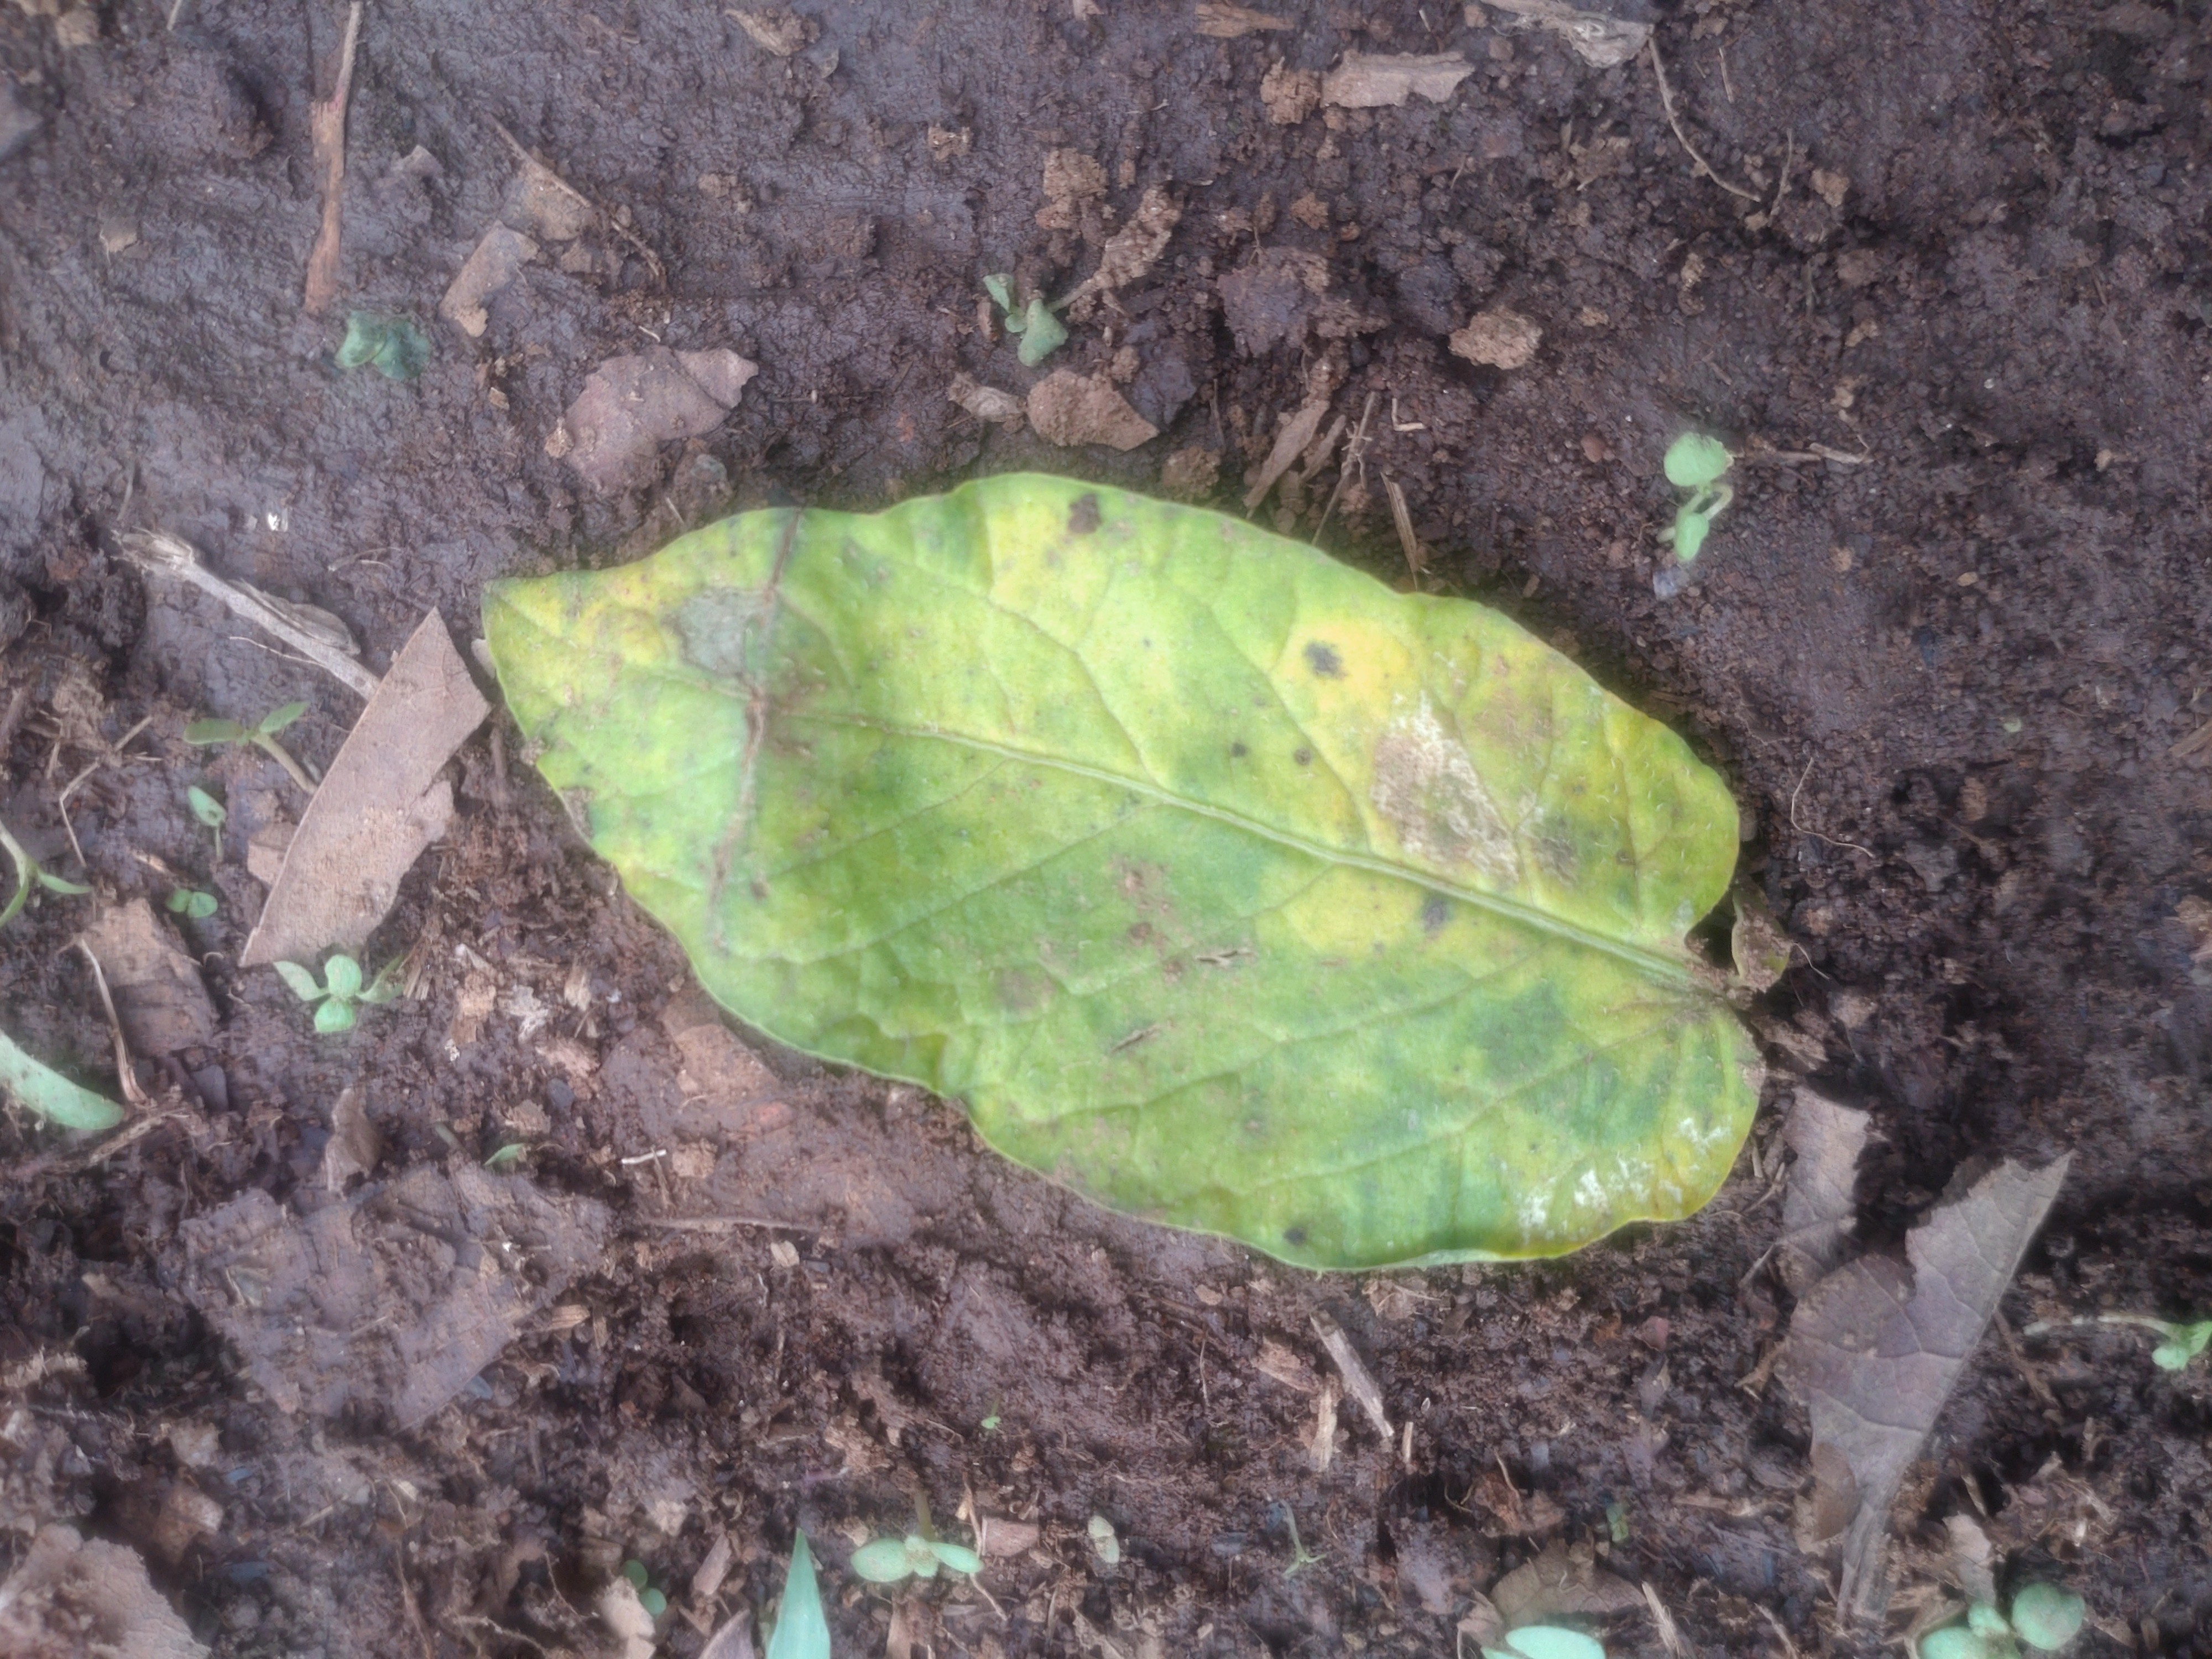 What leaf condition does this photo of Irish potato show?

late blight
